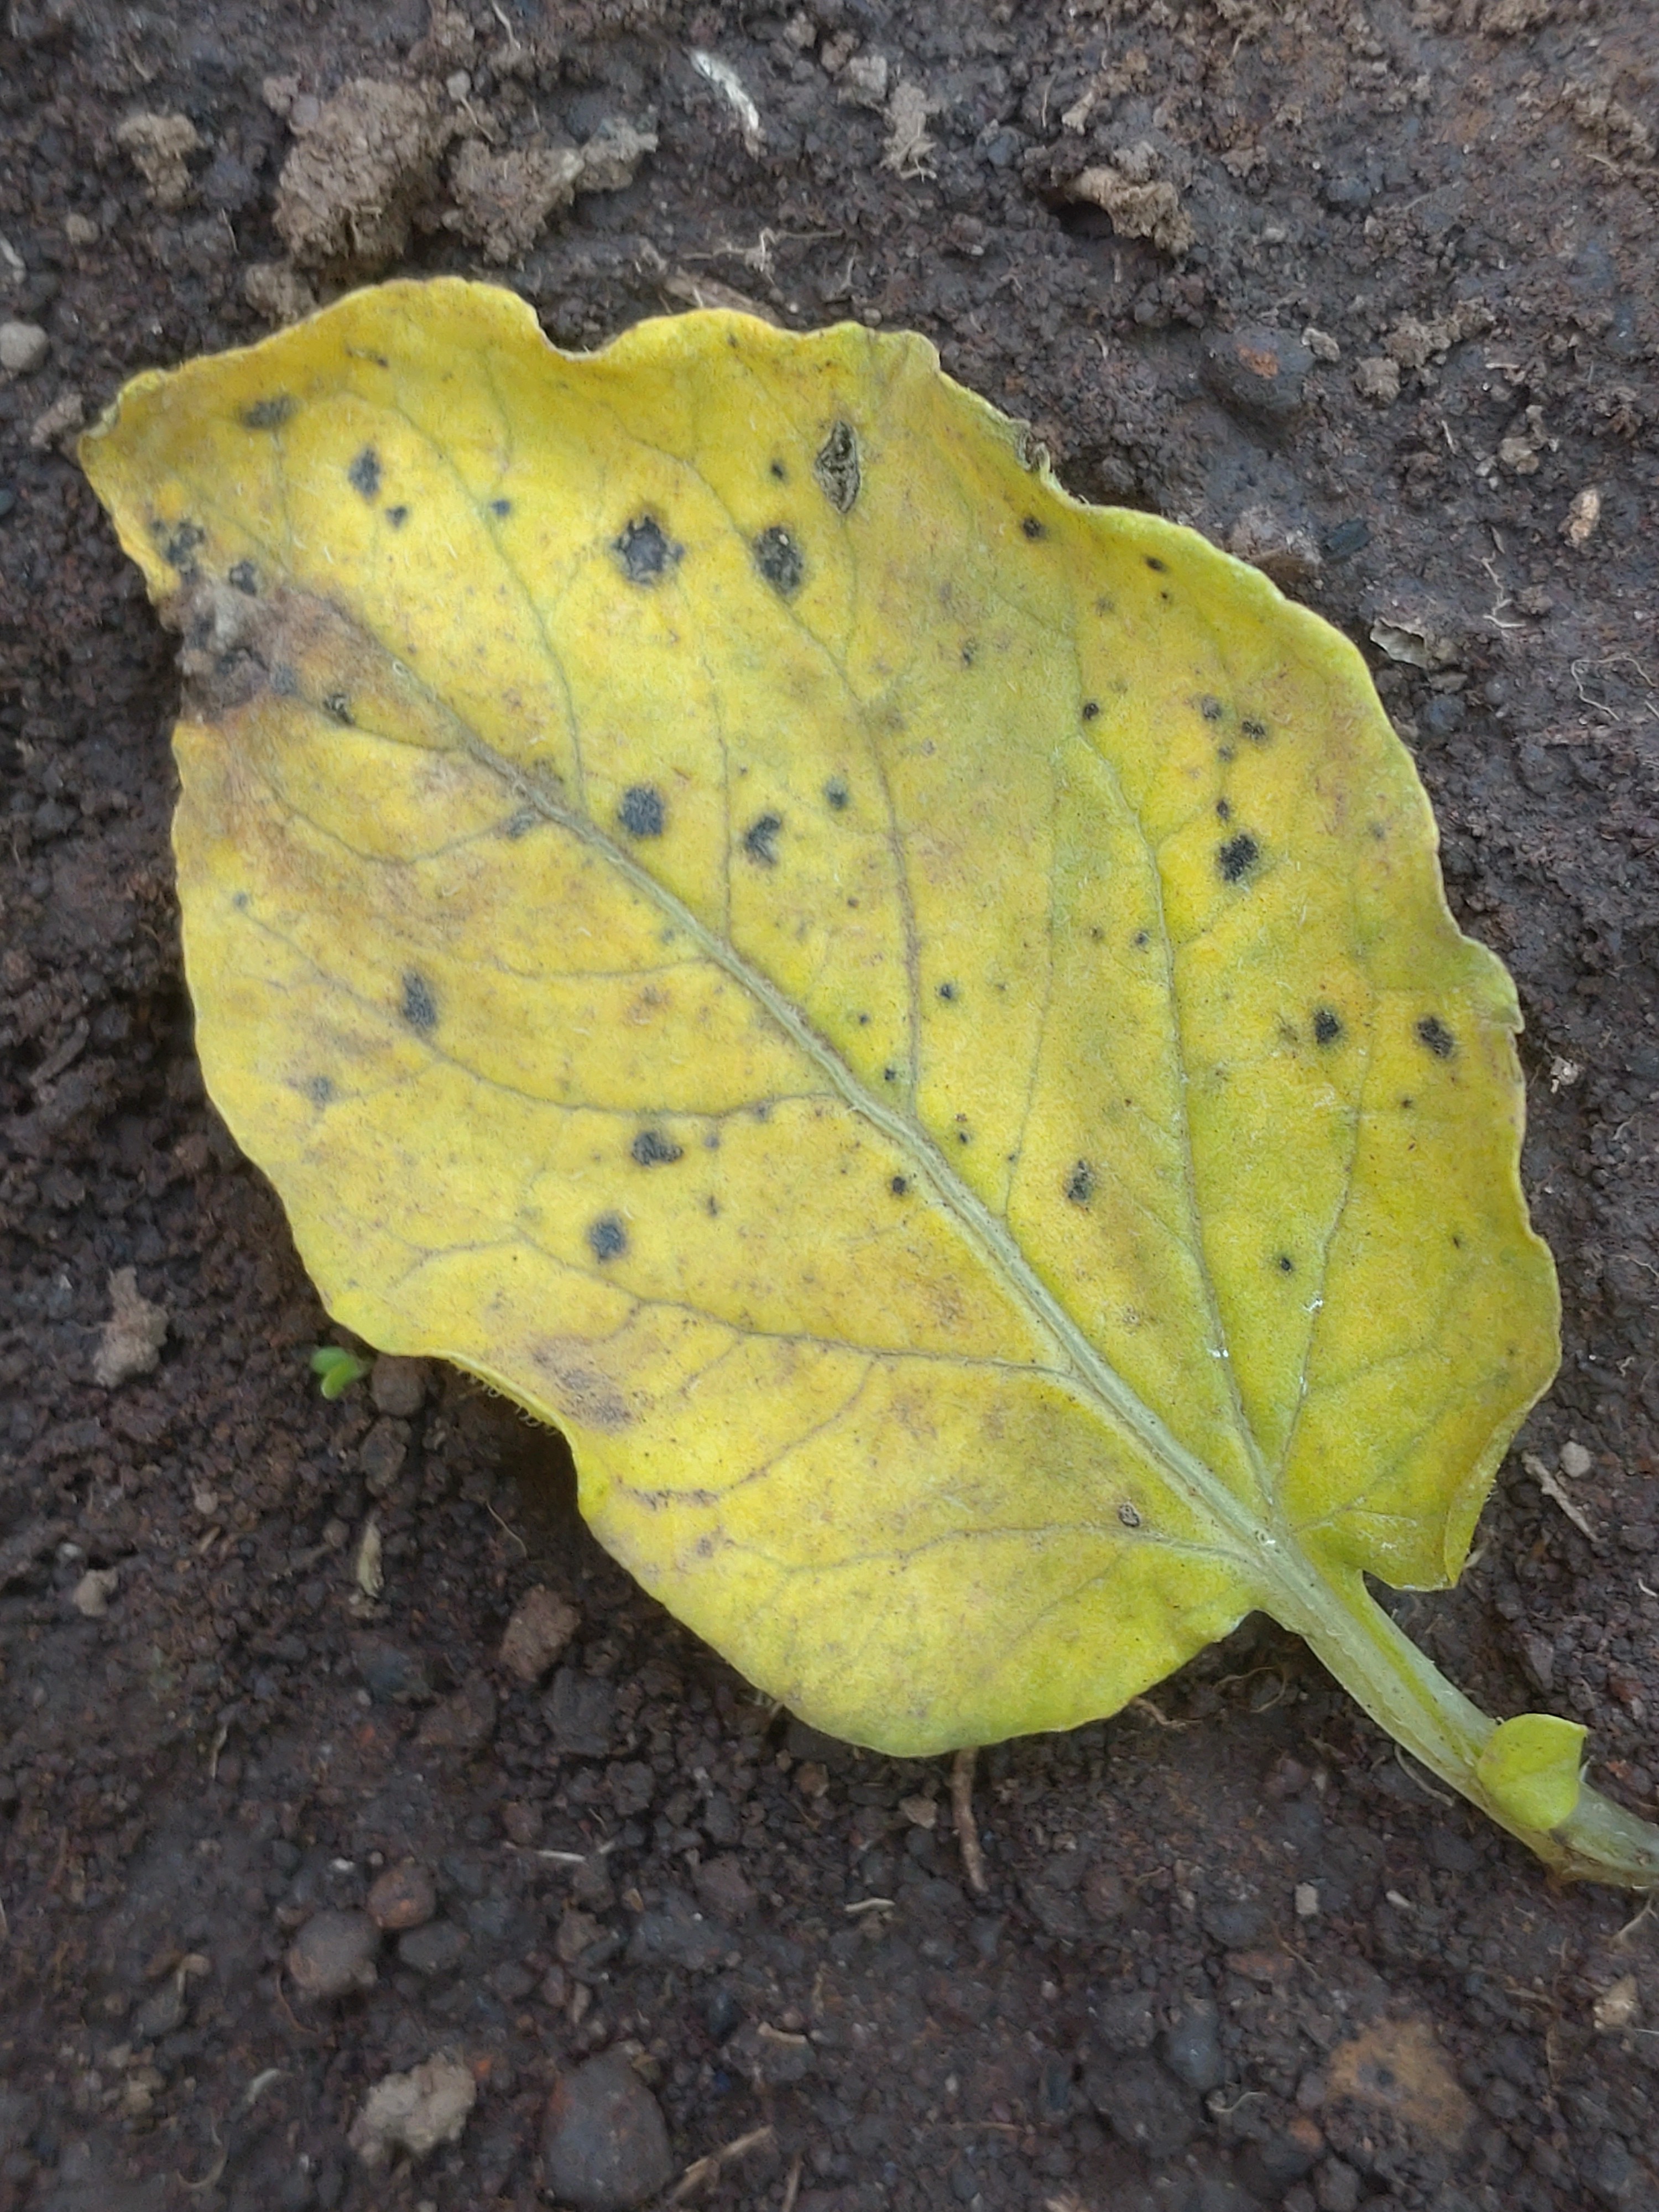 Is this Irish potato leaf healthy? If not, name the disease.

late blight
